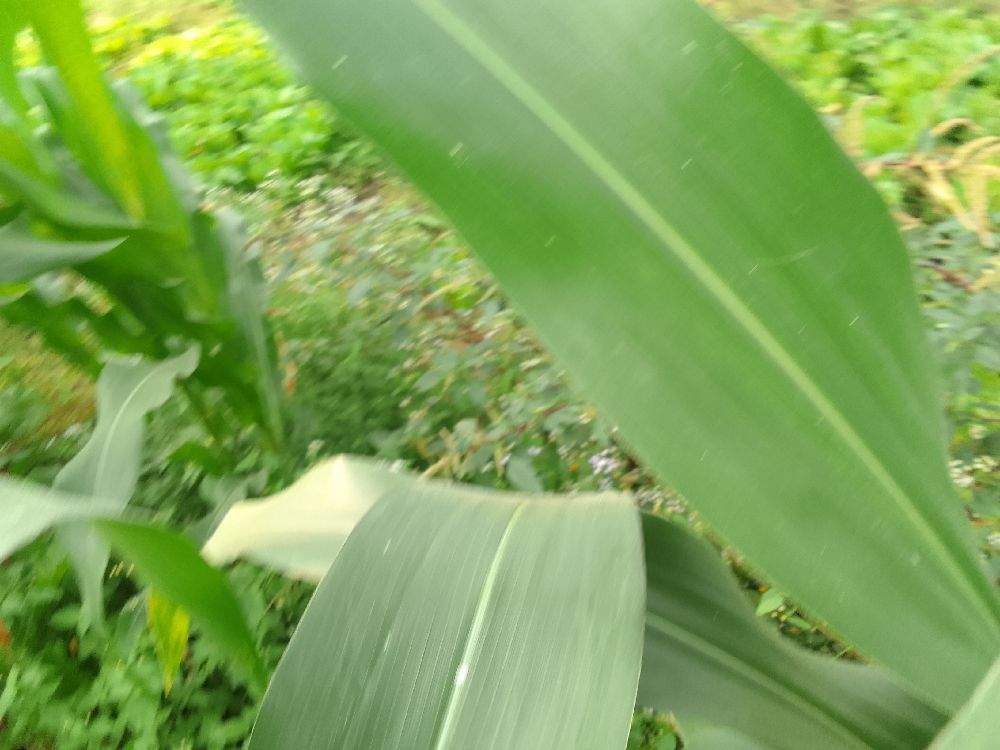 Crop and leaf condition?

maize, healthy
